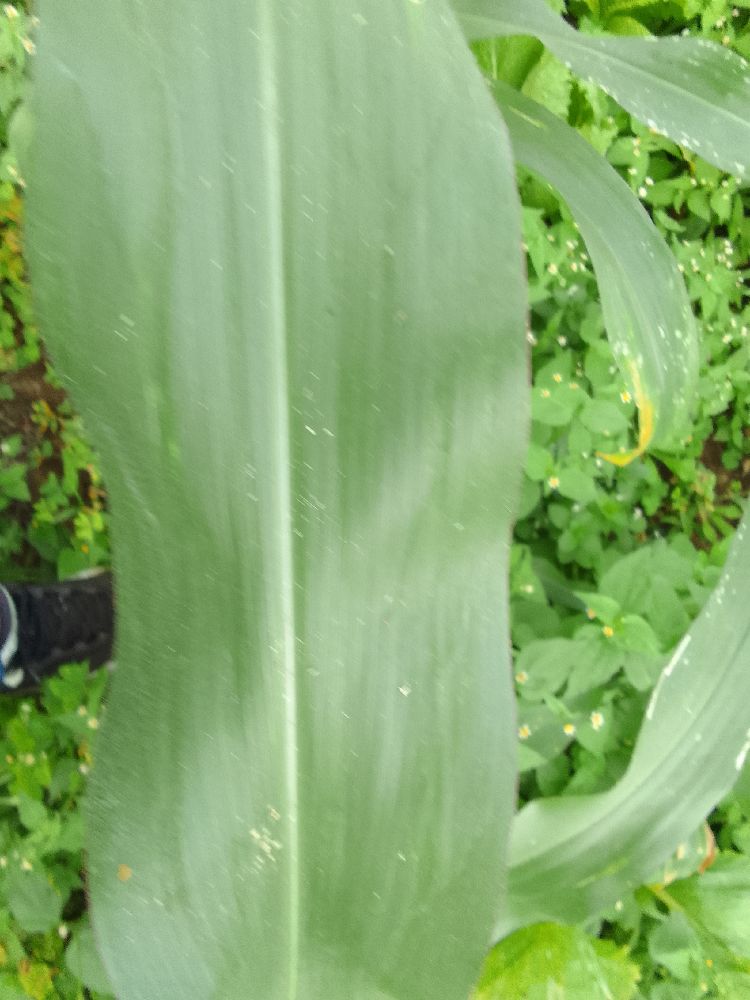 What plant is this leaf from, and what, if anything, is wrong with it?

maize, healthy
